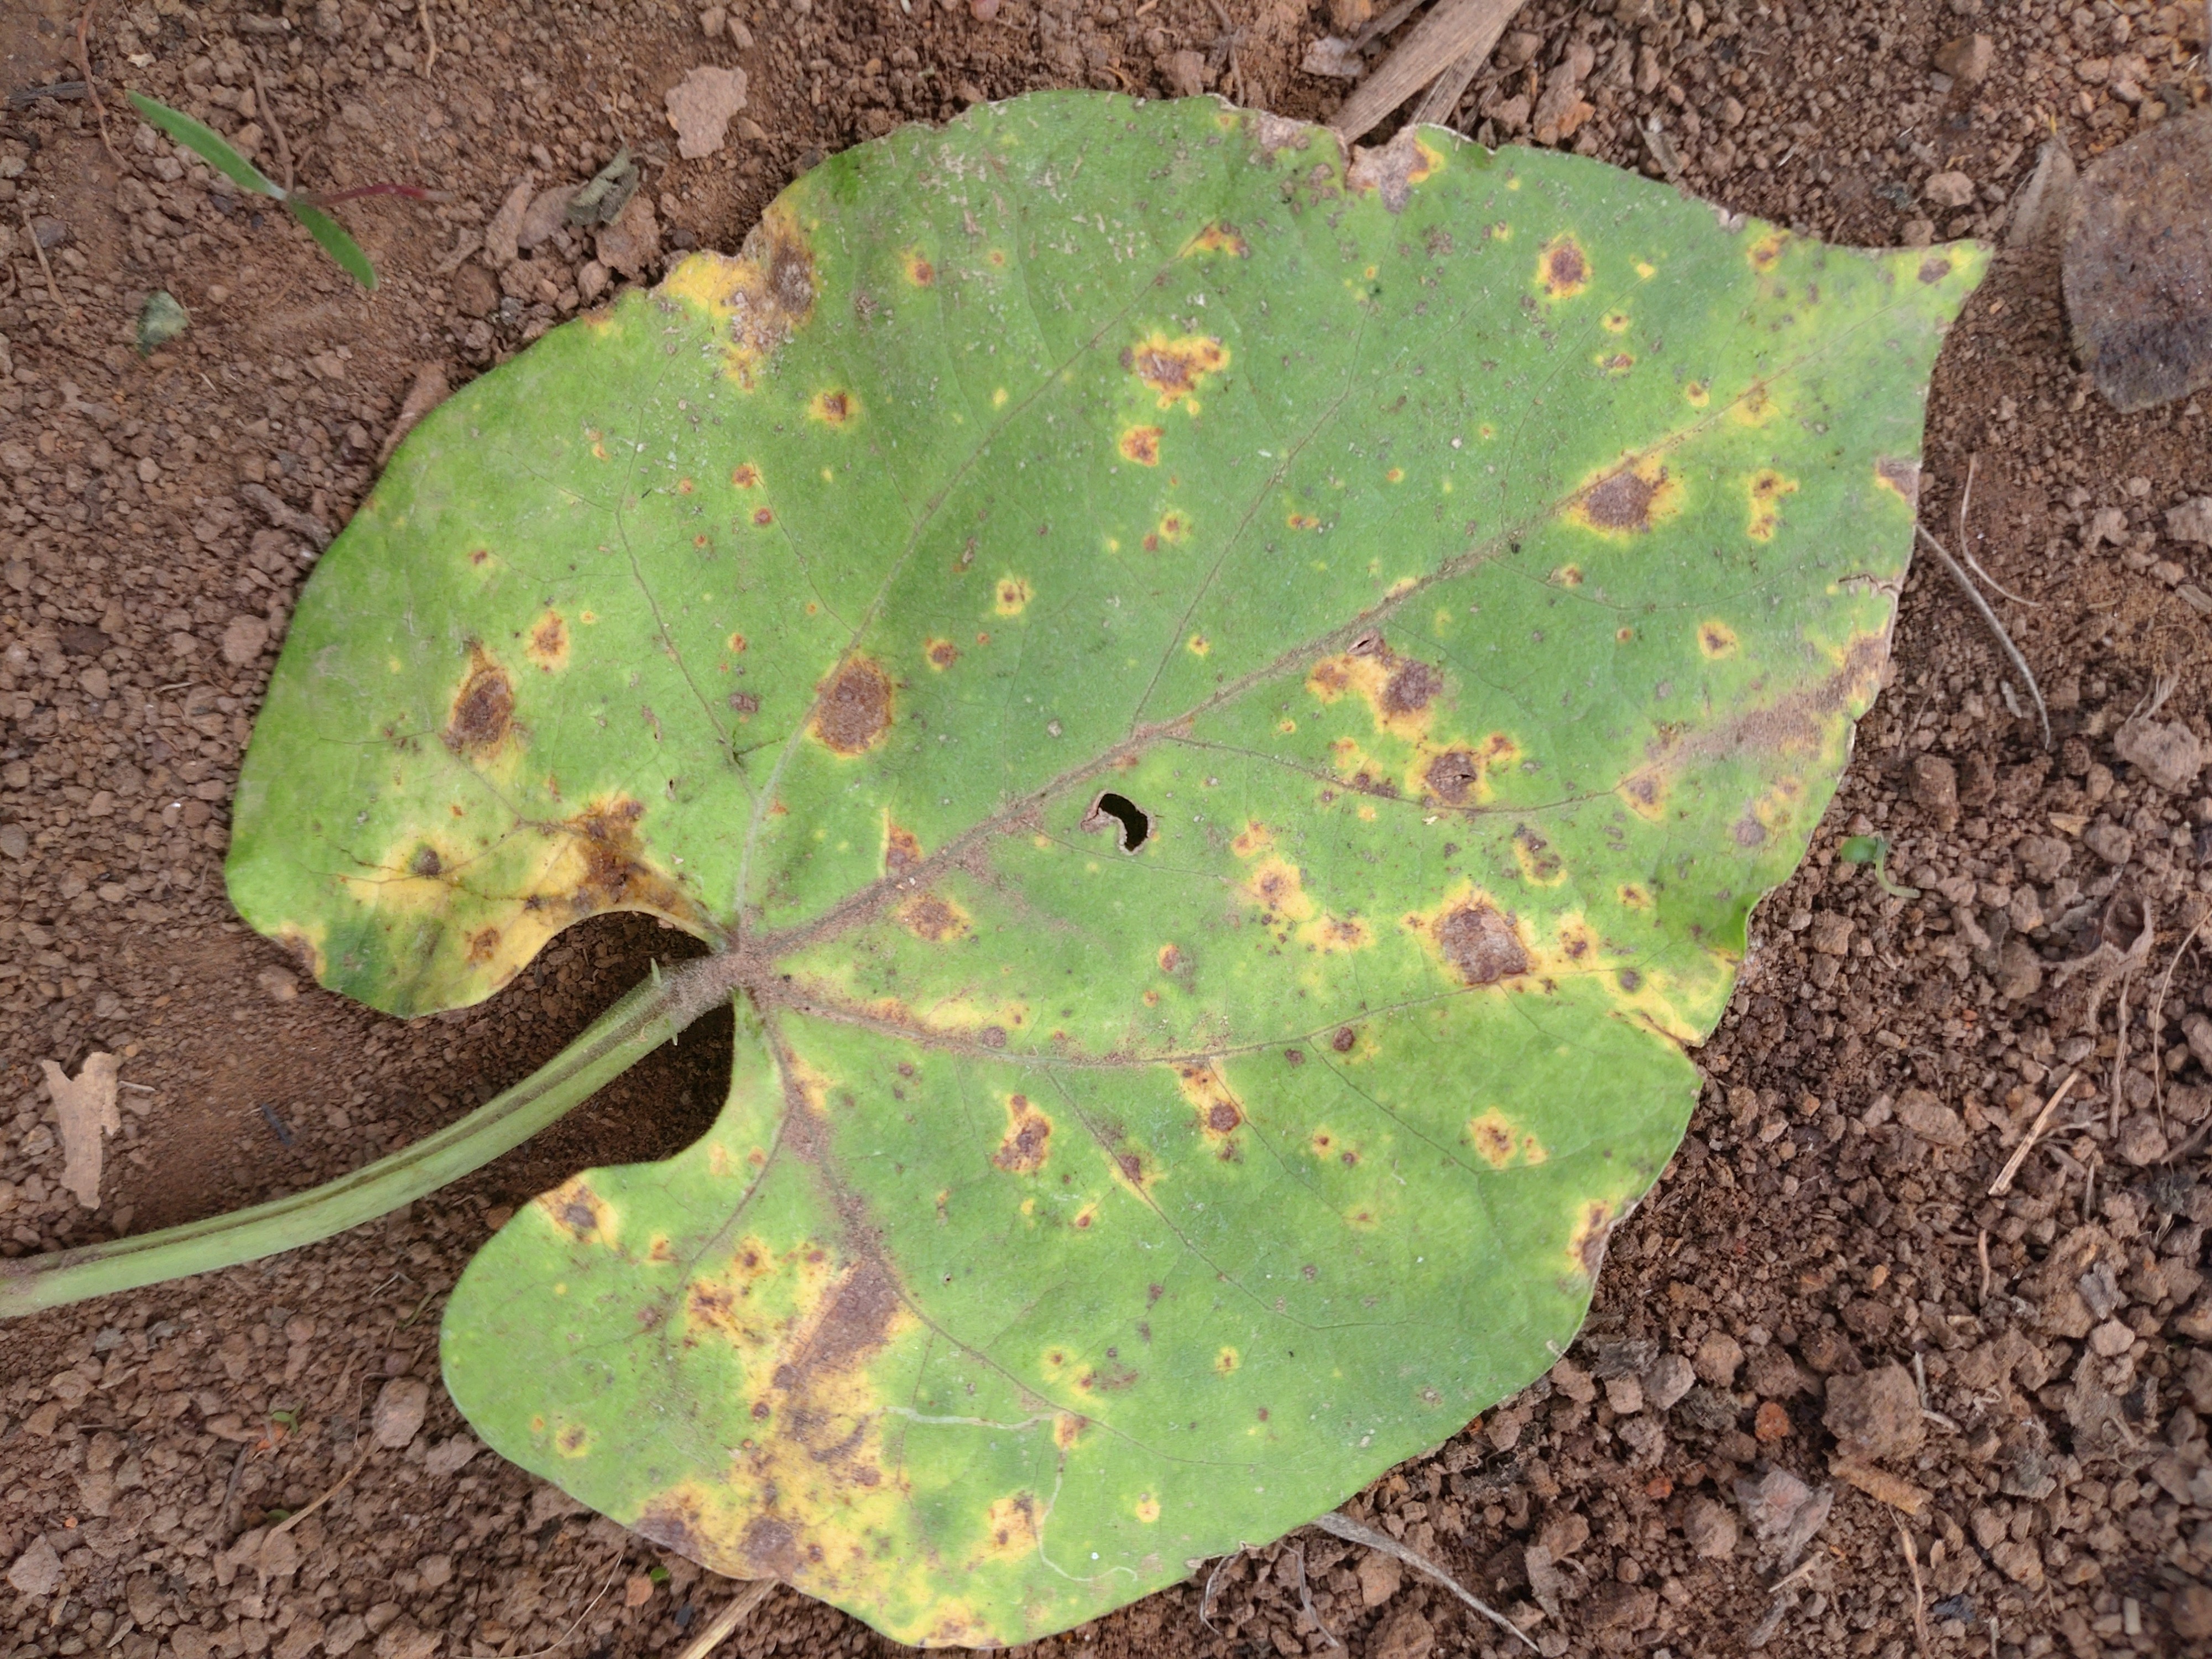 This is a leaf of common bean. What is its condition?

rust
